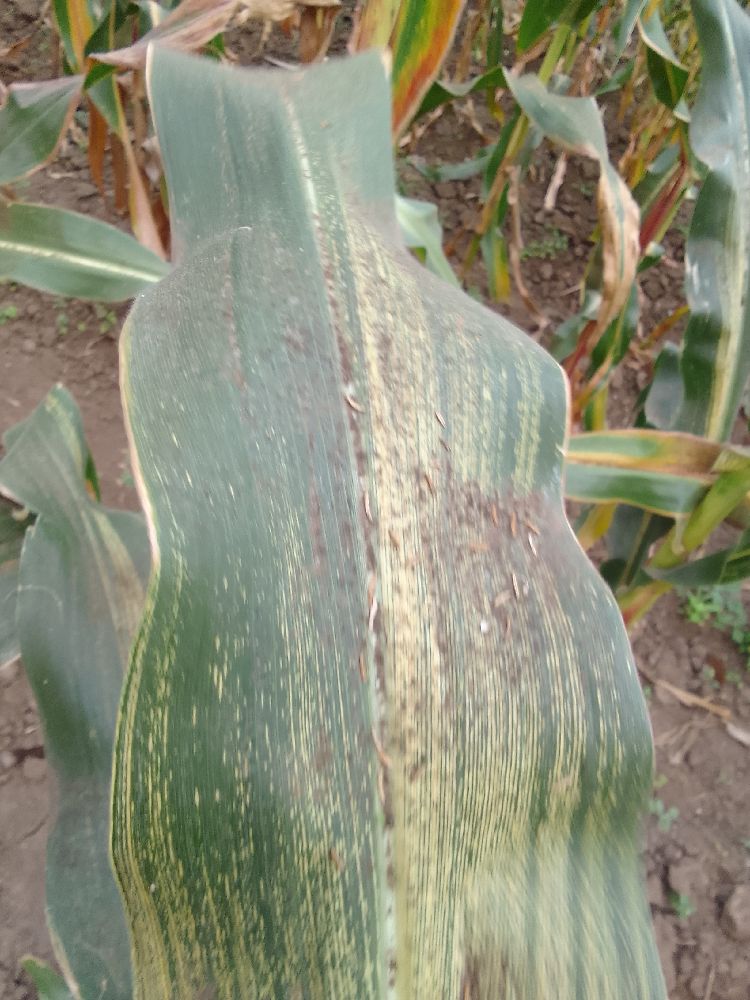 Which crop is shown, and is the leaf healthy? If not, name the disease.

maize, maize streak virus
